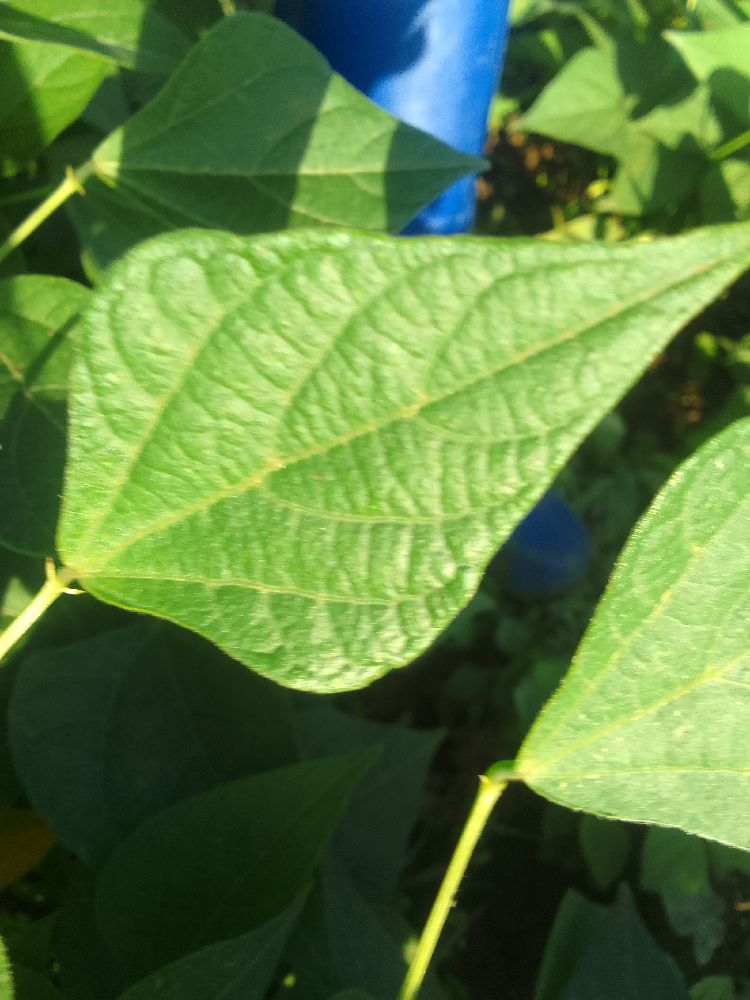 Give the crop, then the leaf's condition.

common bean, healthy
